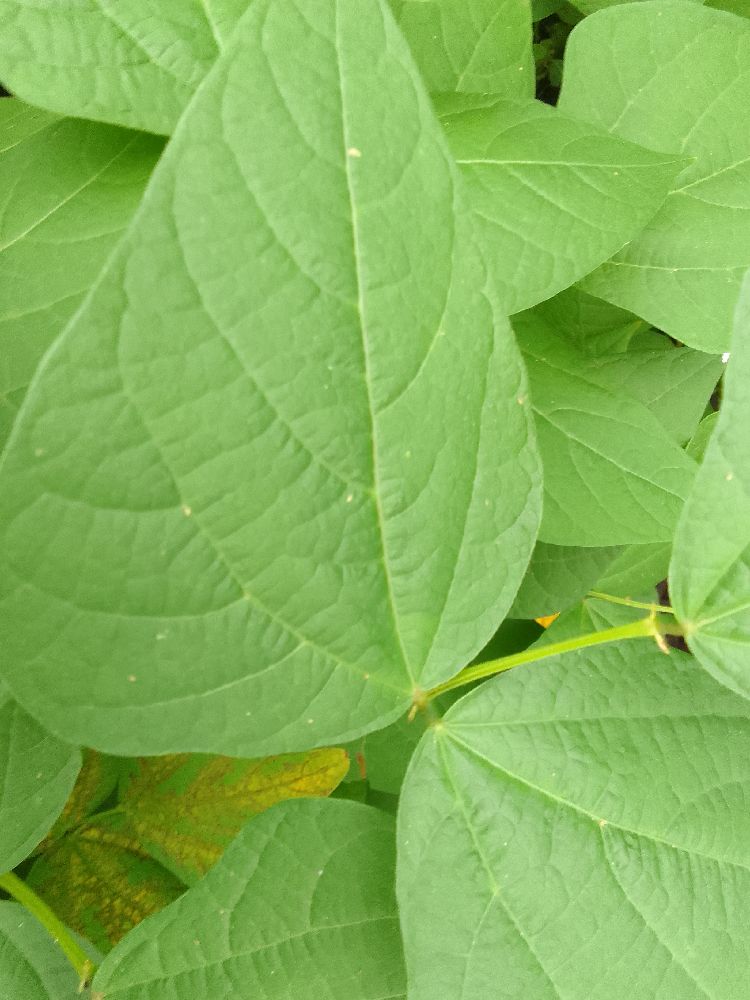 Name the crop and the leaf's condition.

common bean, healthy
